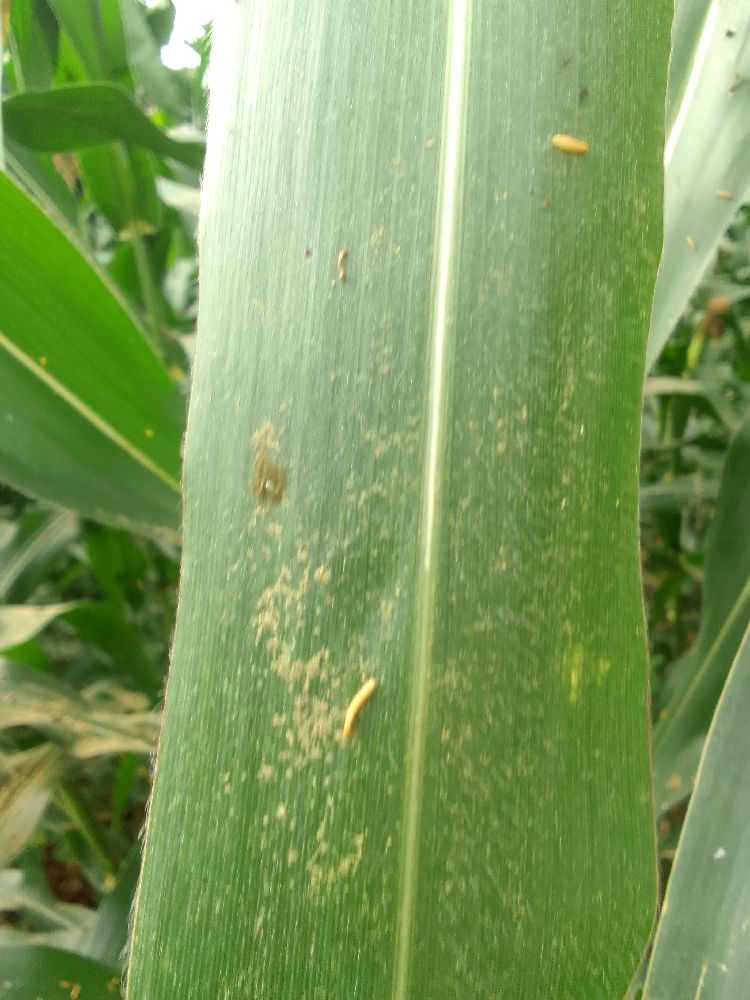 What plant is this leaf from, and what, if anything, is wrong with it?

maize, healthy
